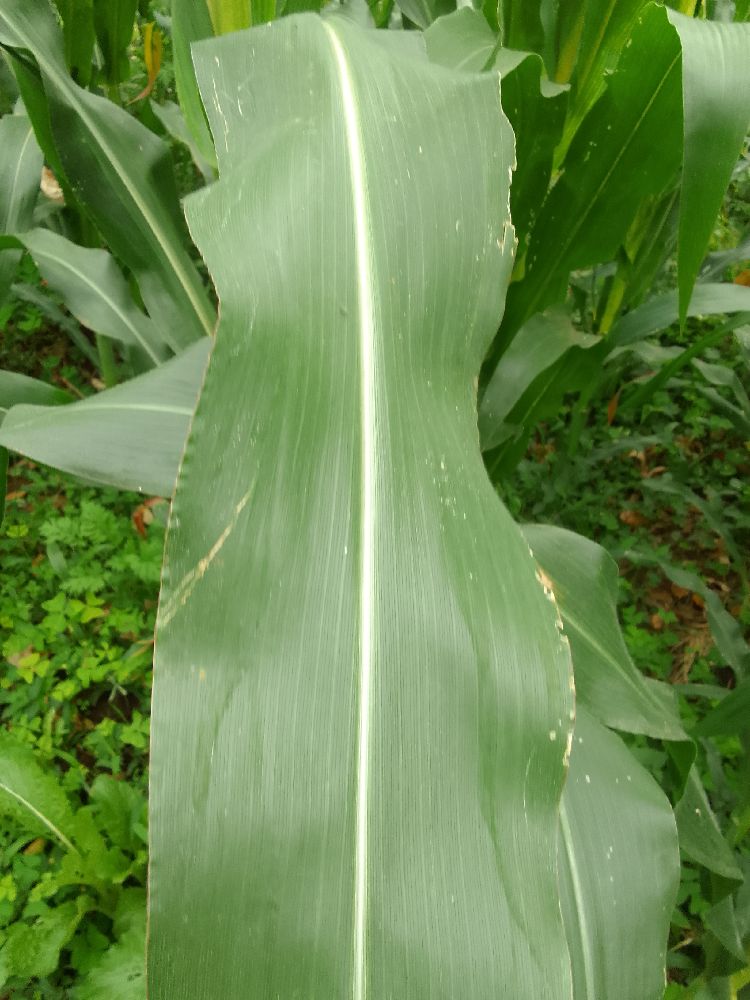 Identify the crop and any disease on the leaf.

maize, healthy
